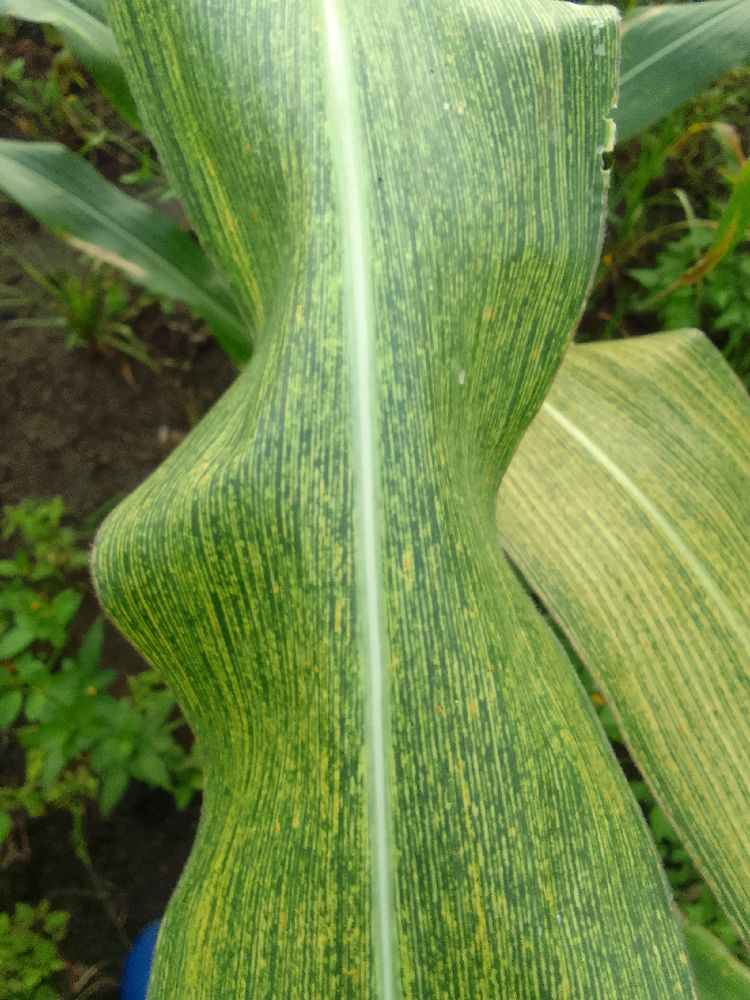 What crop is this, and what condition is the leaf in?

maize, maize streak virus
